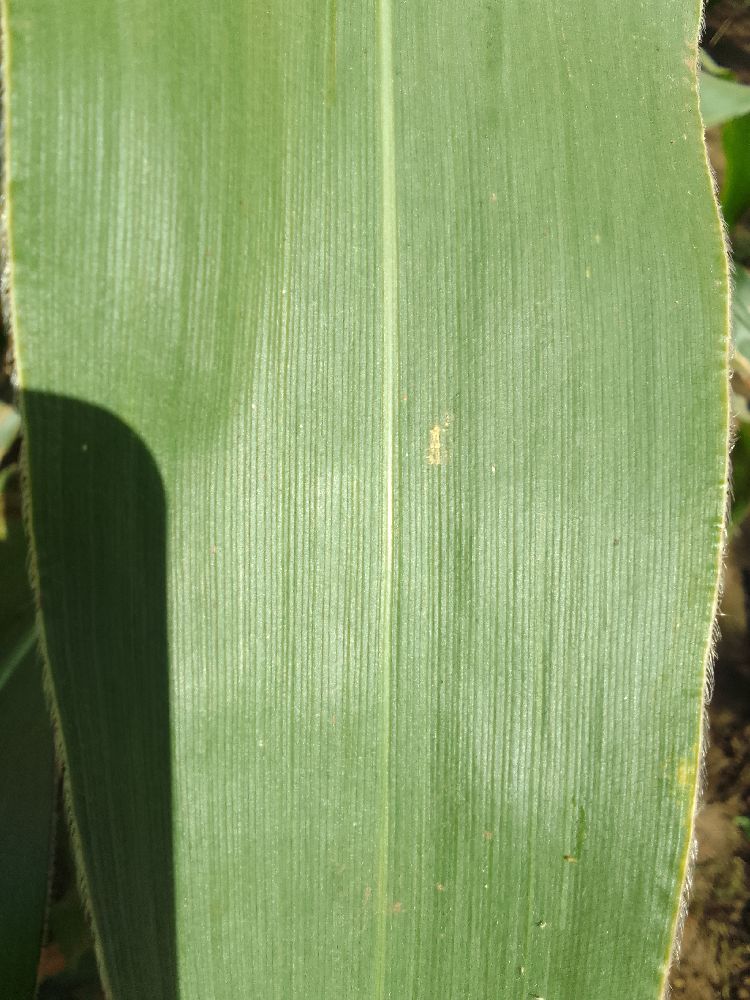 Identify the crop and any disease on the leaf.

maize, healthy
